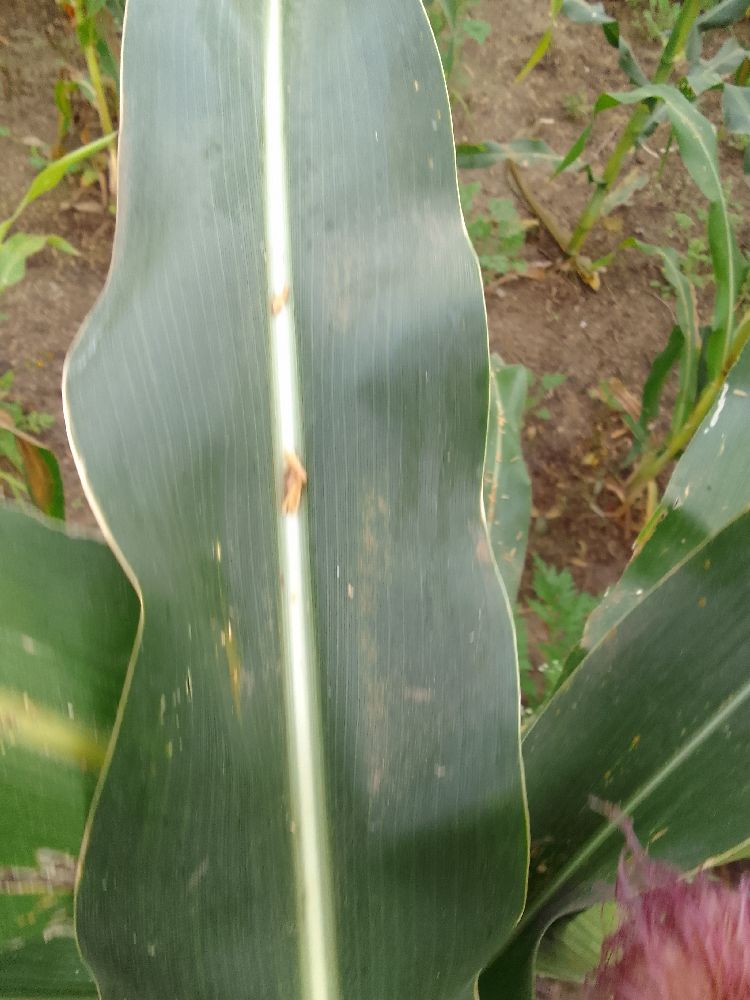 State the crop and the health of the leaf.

maize, healthy
